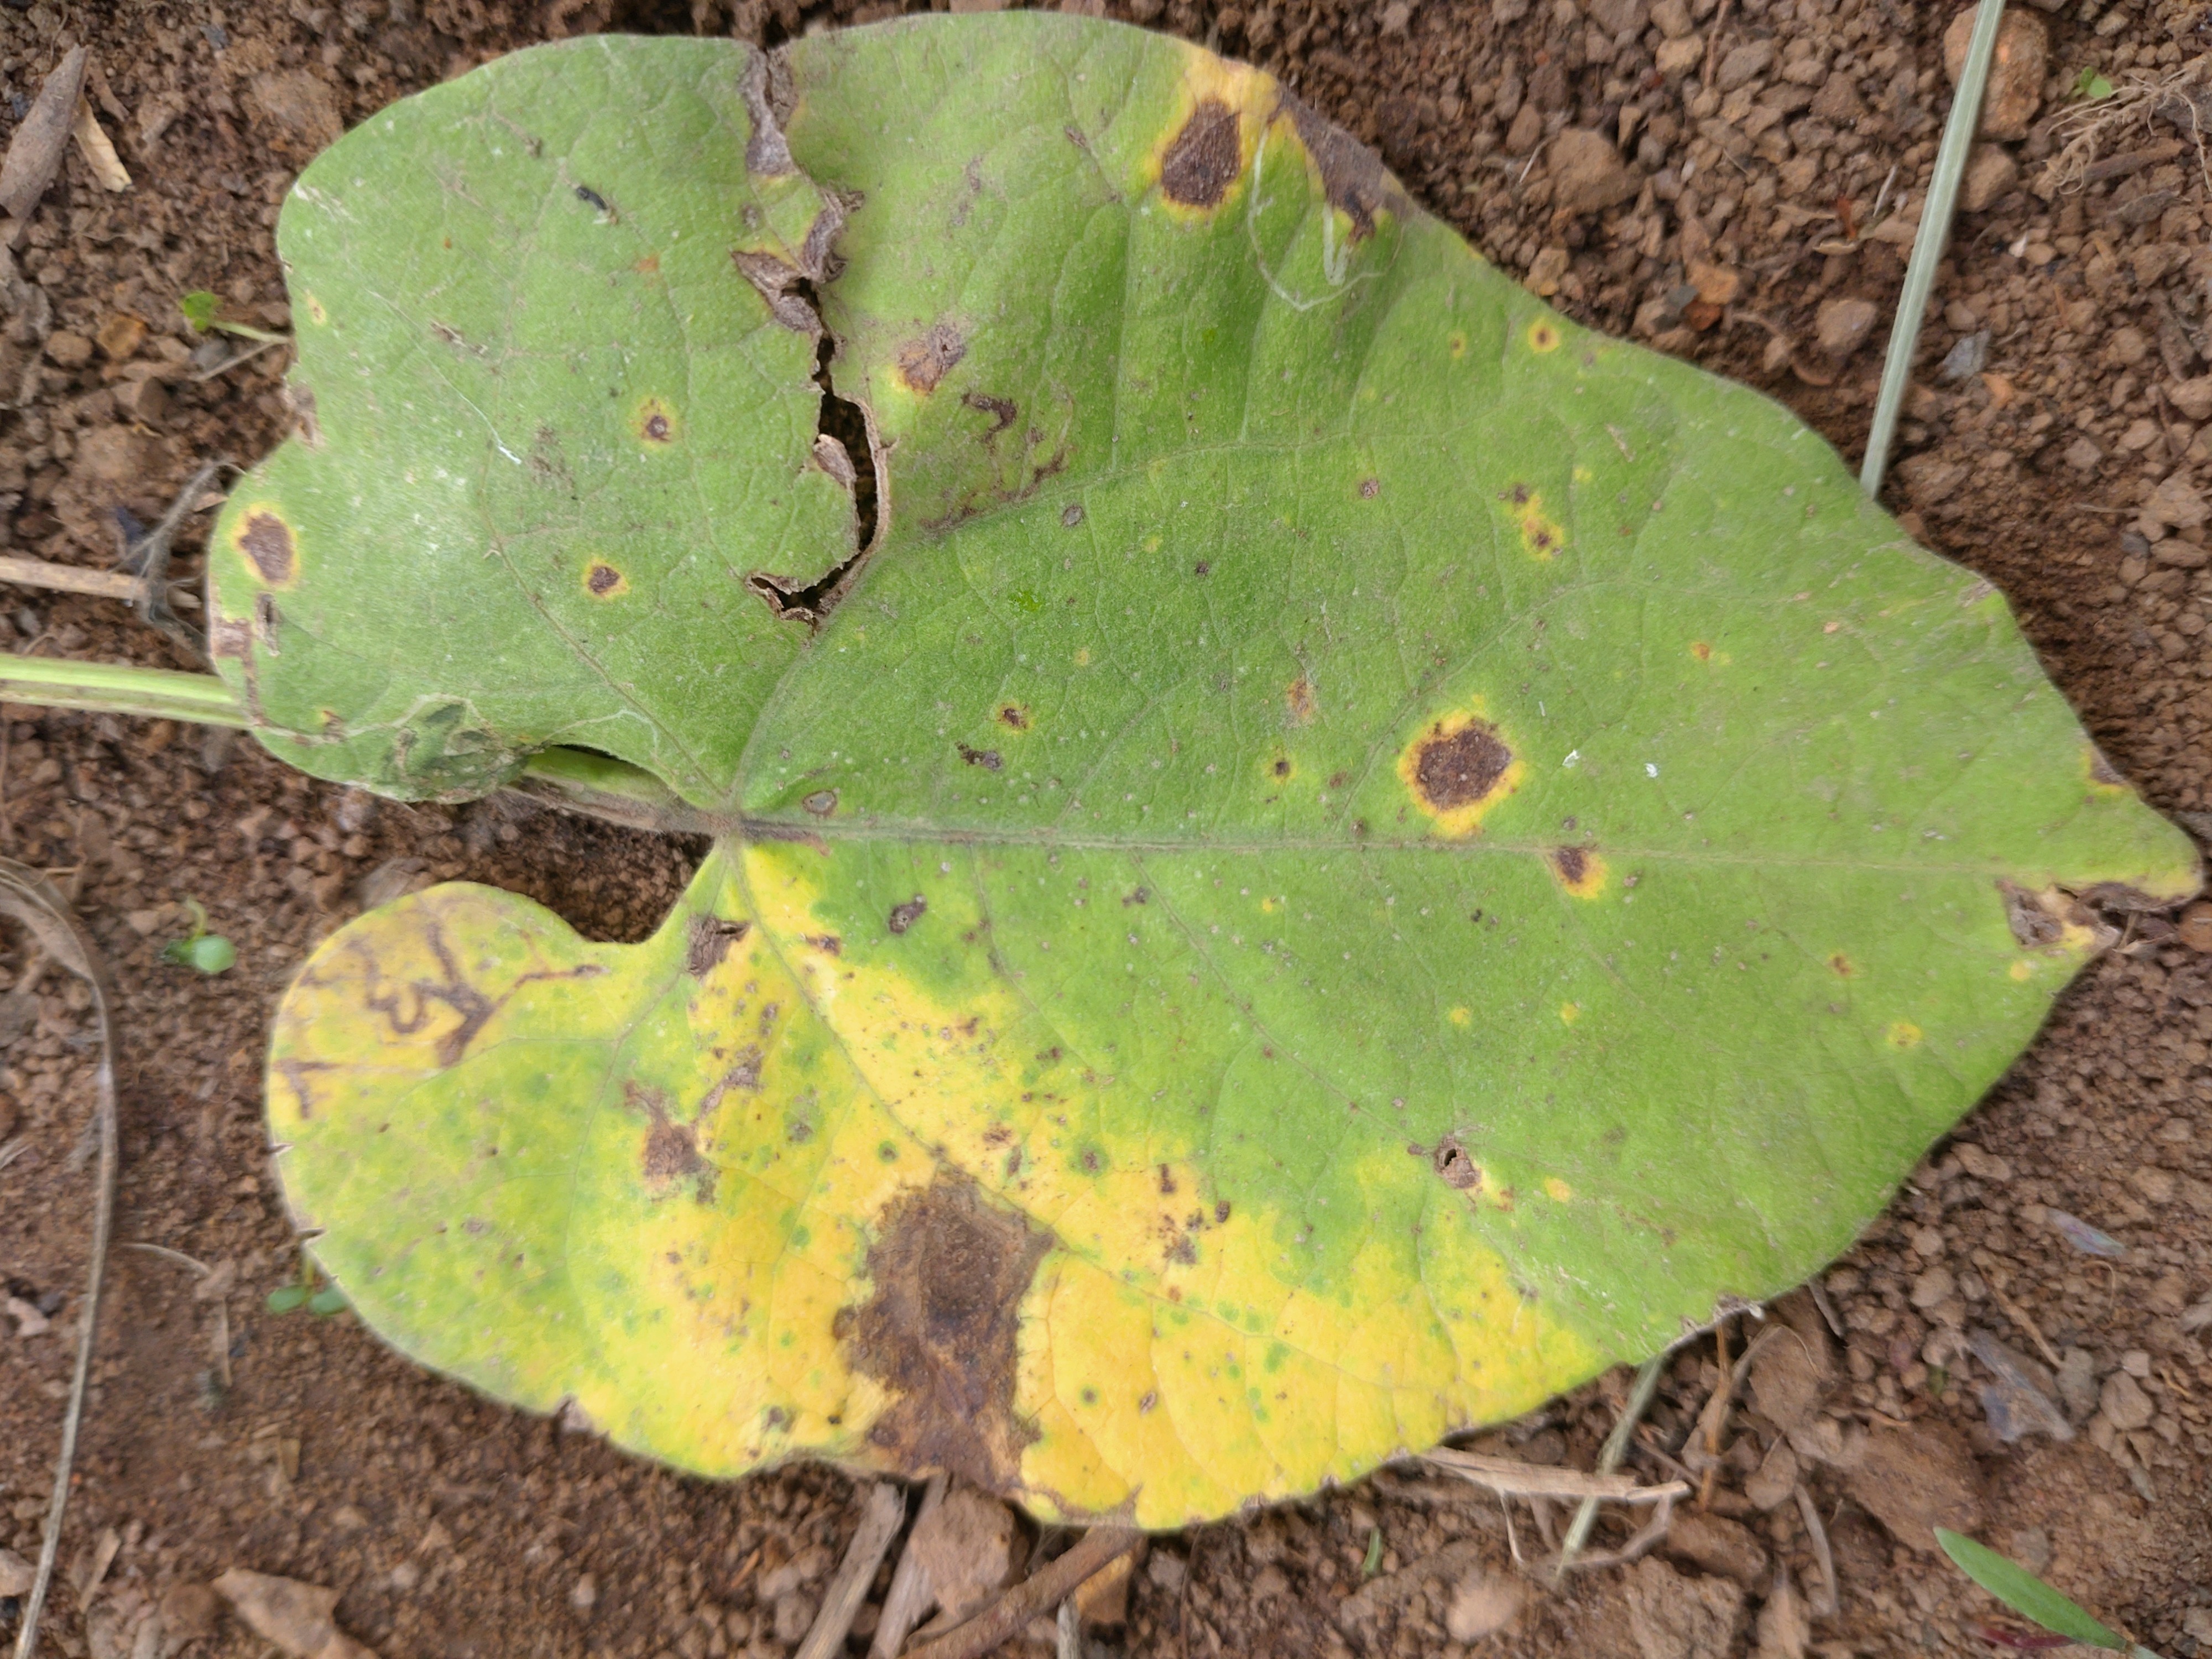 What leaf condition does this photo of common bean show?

rust
